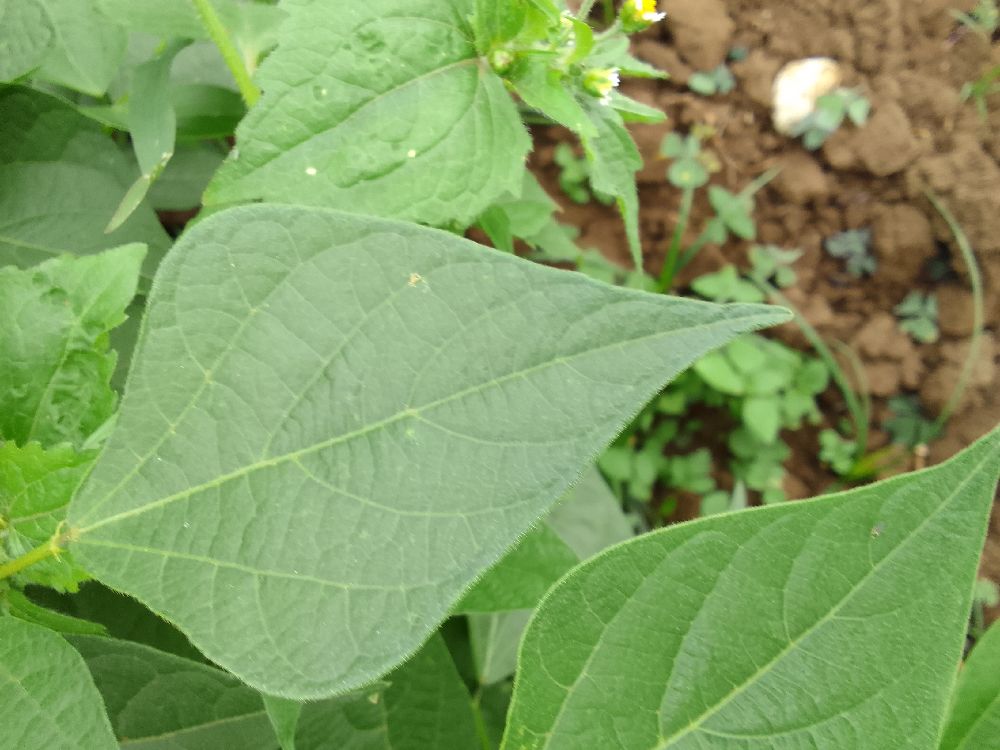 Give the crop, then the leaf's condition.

common bean, healthy
